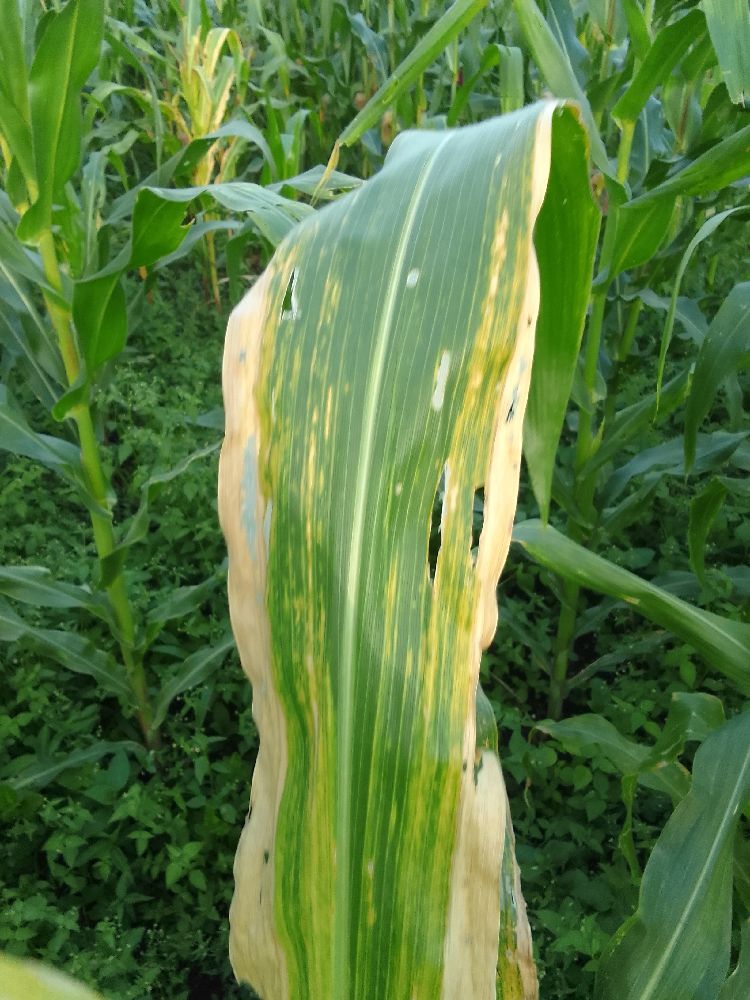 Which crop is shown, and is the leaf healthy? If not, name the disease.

maize, maize lethal necrosis
